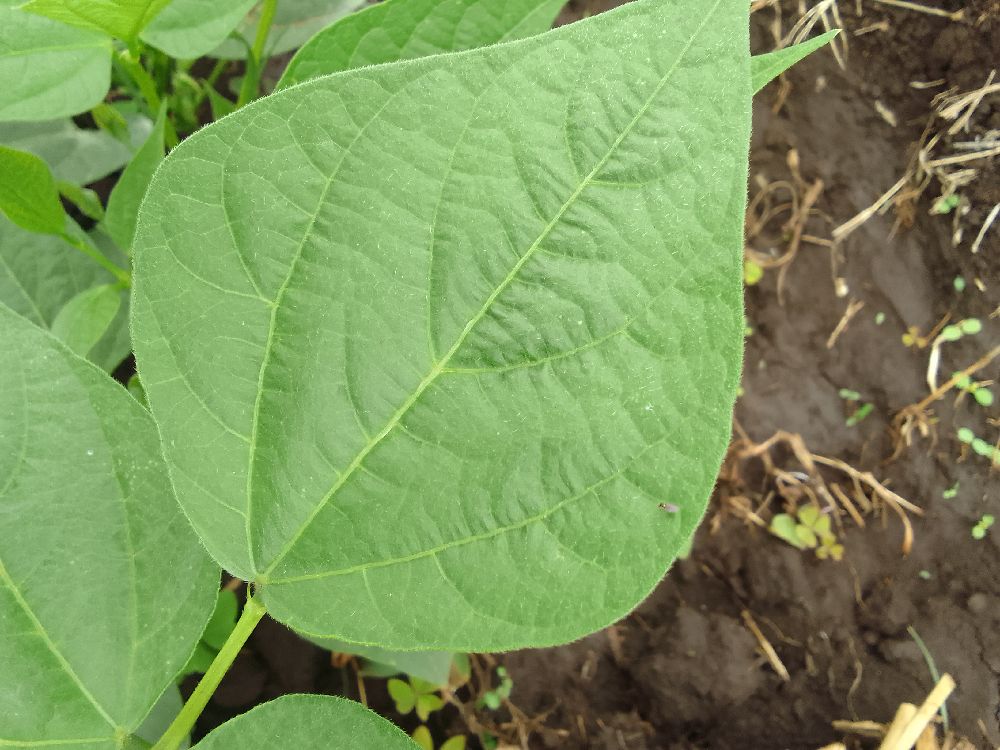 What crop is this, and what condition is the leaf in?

common bean, healthy
